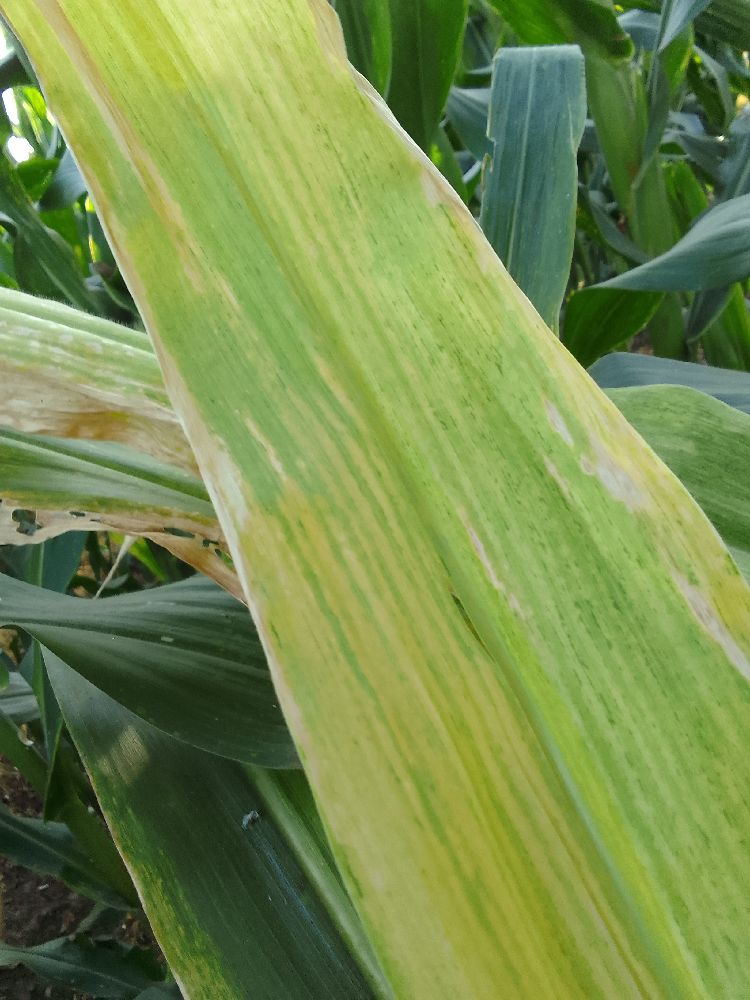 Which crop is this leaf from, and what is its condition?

maize, maize lethal necrosis
